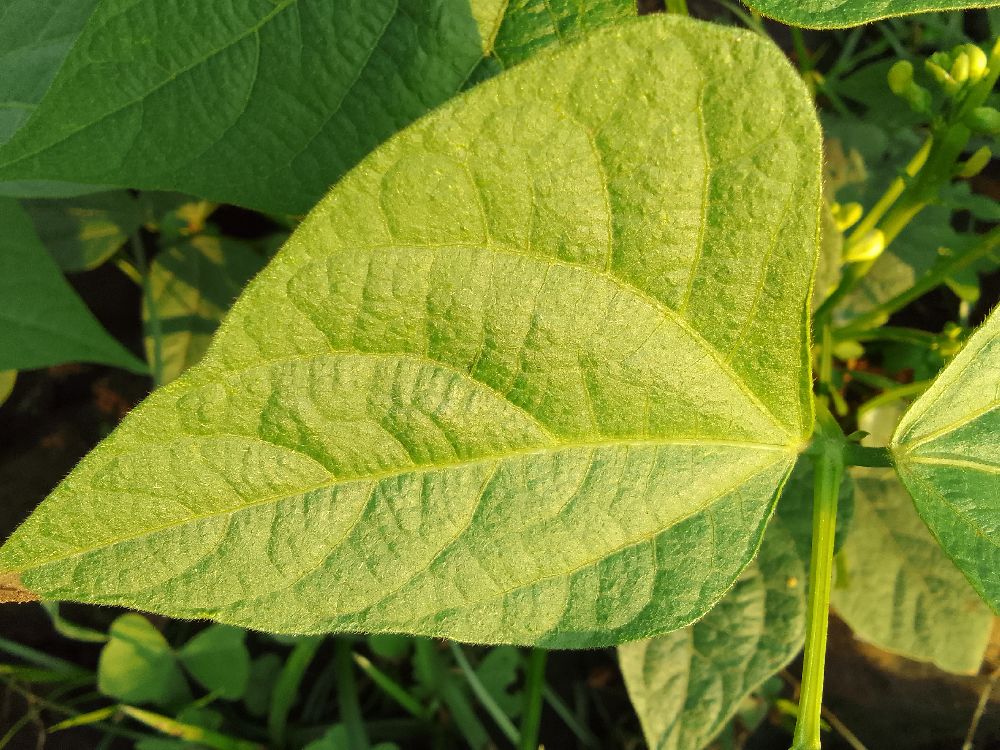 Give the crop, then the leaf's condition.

common bean, healthy
